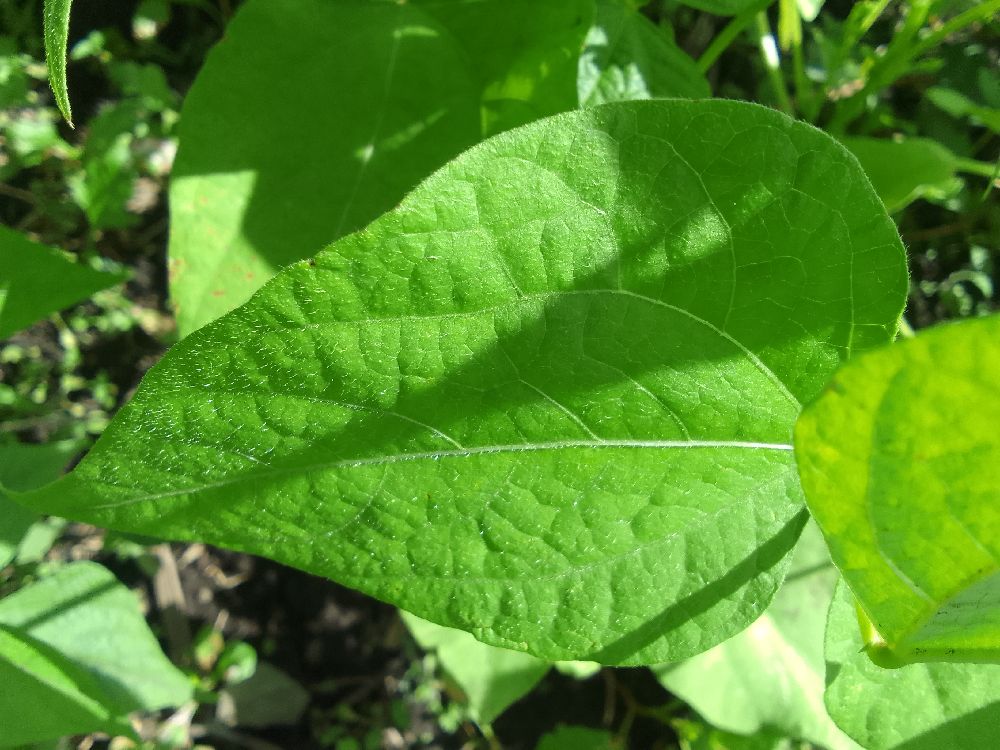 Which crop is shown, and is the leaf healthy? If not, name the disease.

common bean, healthy
